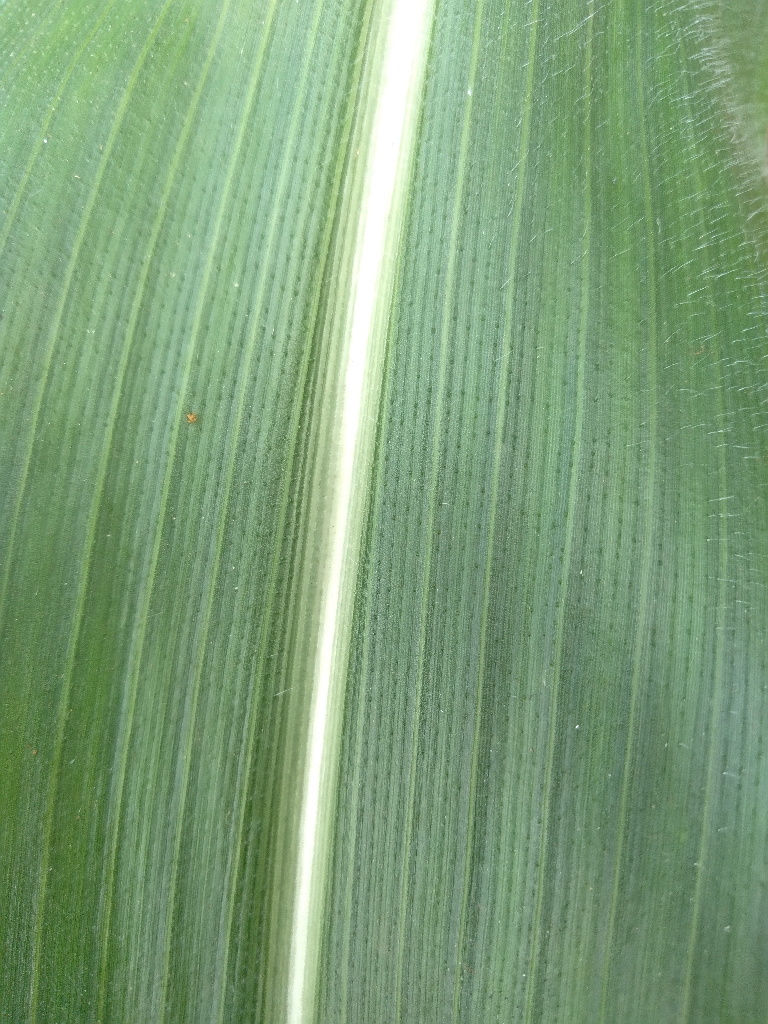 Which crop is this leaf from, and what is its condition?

maize, healthy
